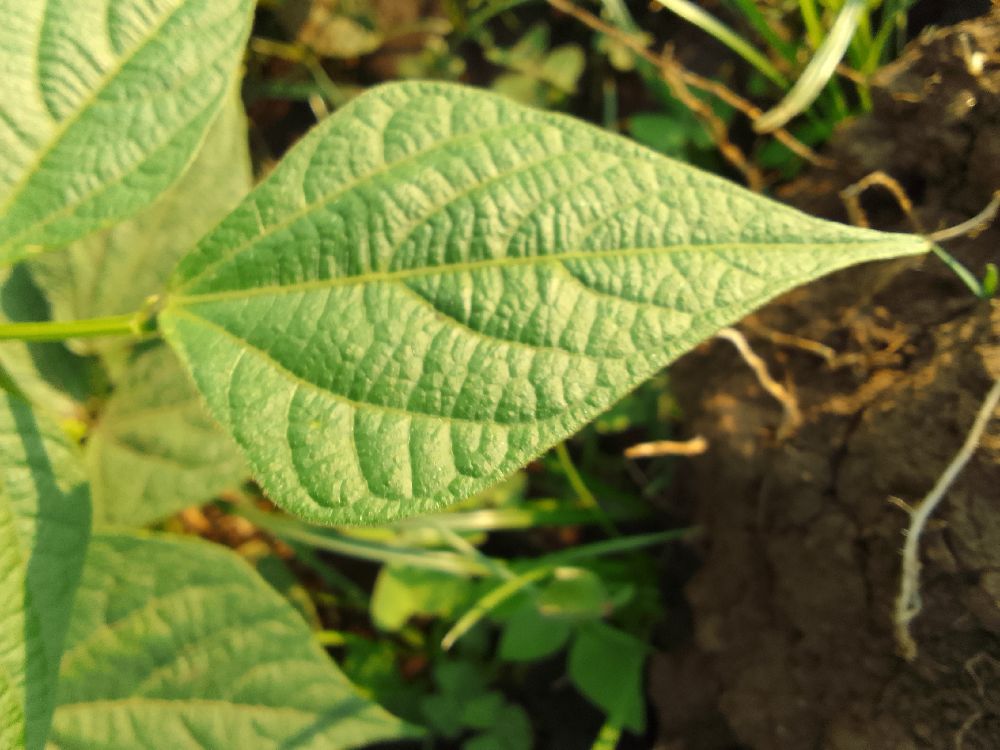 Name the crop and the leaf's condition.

common bean, healthy
